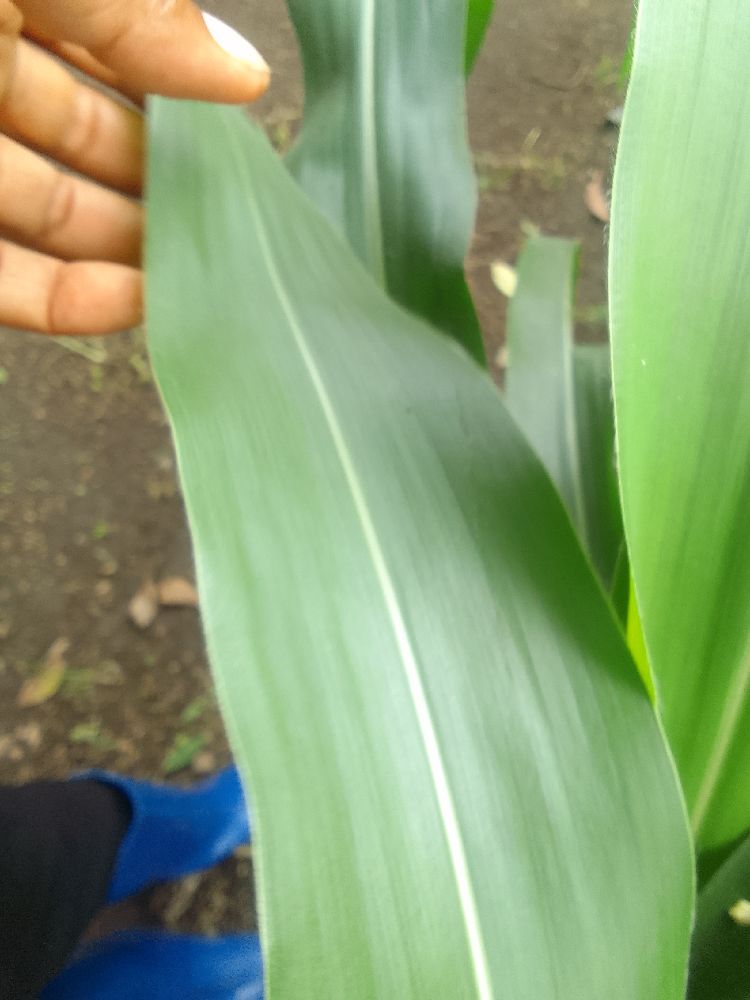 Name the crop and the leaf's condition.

maize, healthy
